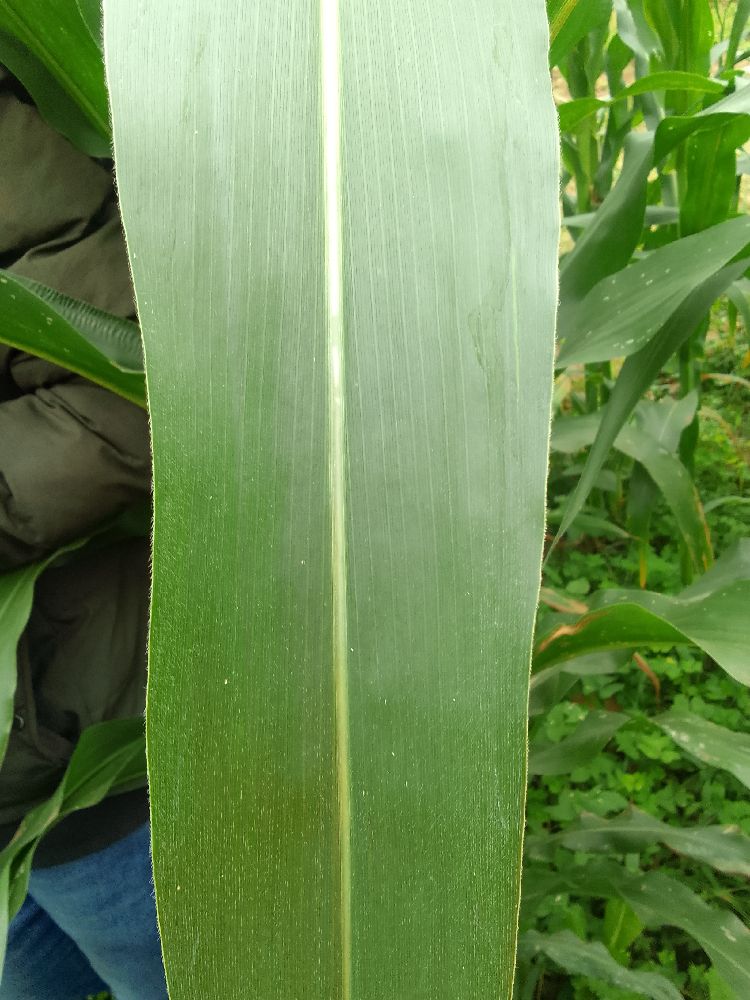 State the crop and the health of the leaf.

maize, healthy
